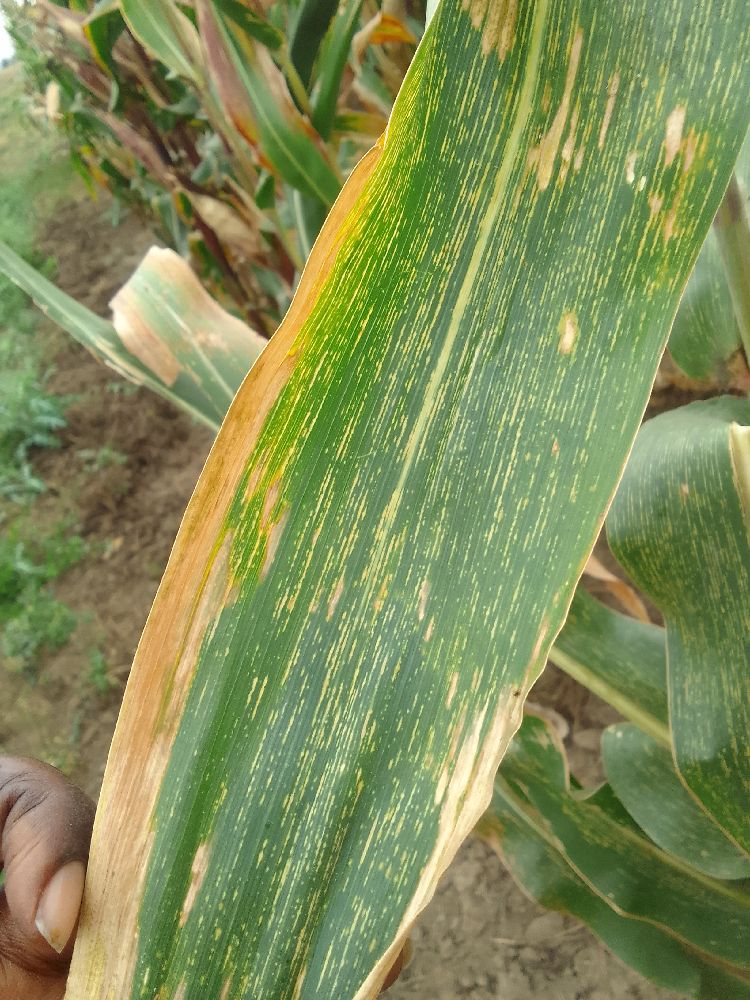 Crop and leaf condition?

maize, maize streak virus
